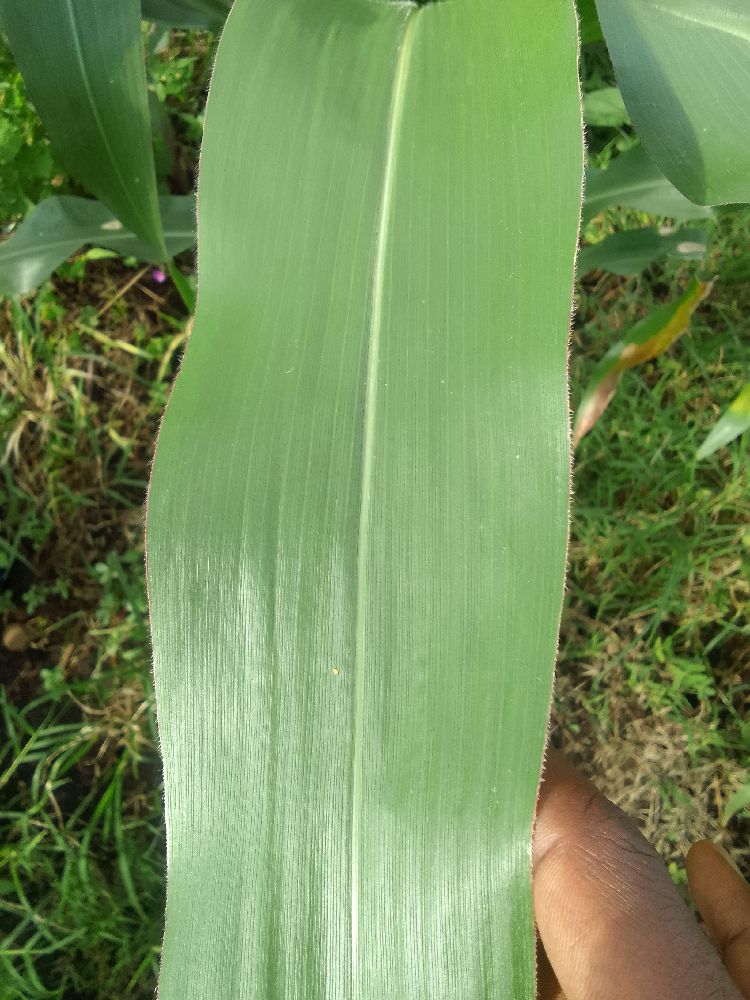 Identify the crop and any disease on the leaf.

maize, healthy
